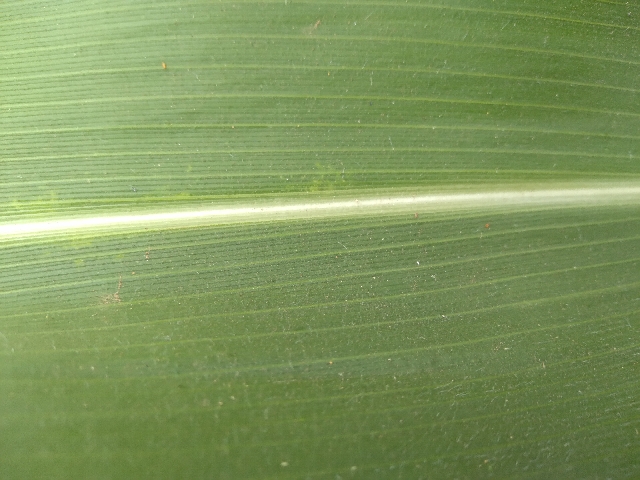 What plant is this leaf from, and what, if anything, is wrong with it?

maize, healthy
